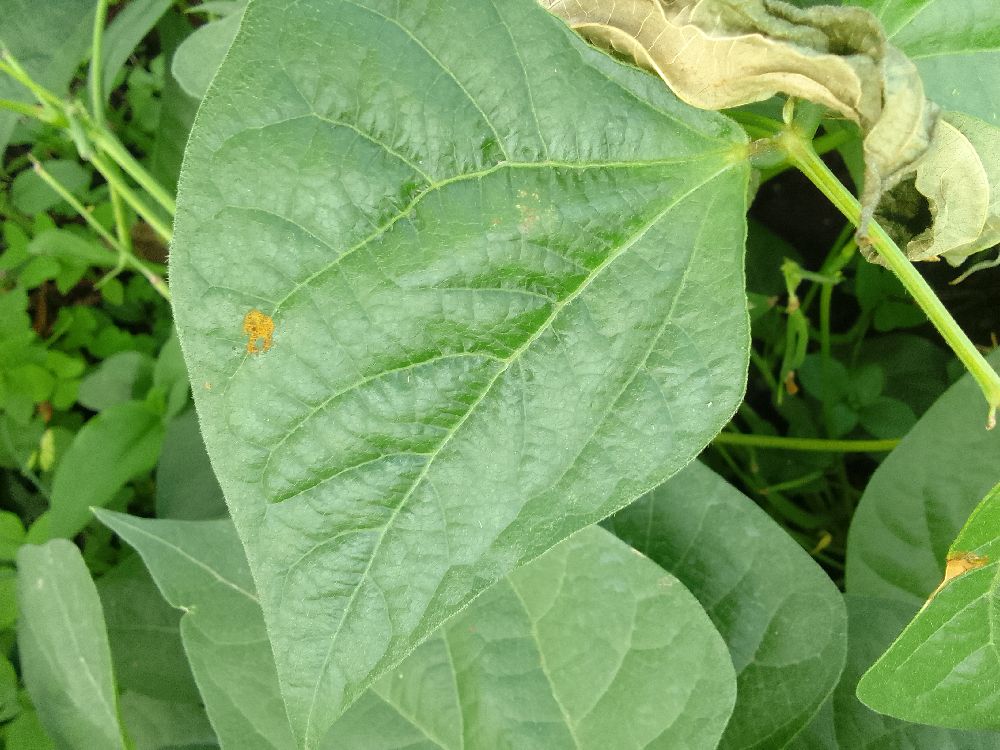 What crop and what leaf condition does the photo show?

common bean, healthy
